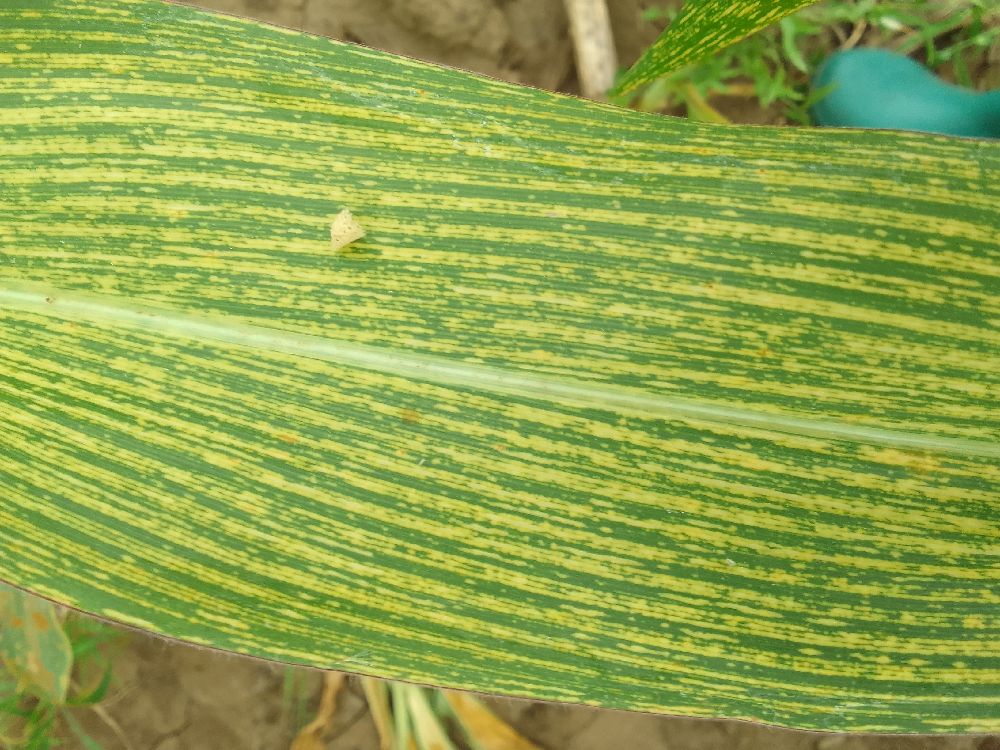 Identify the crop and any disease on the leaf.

maize, maize streak virus
